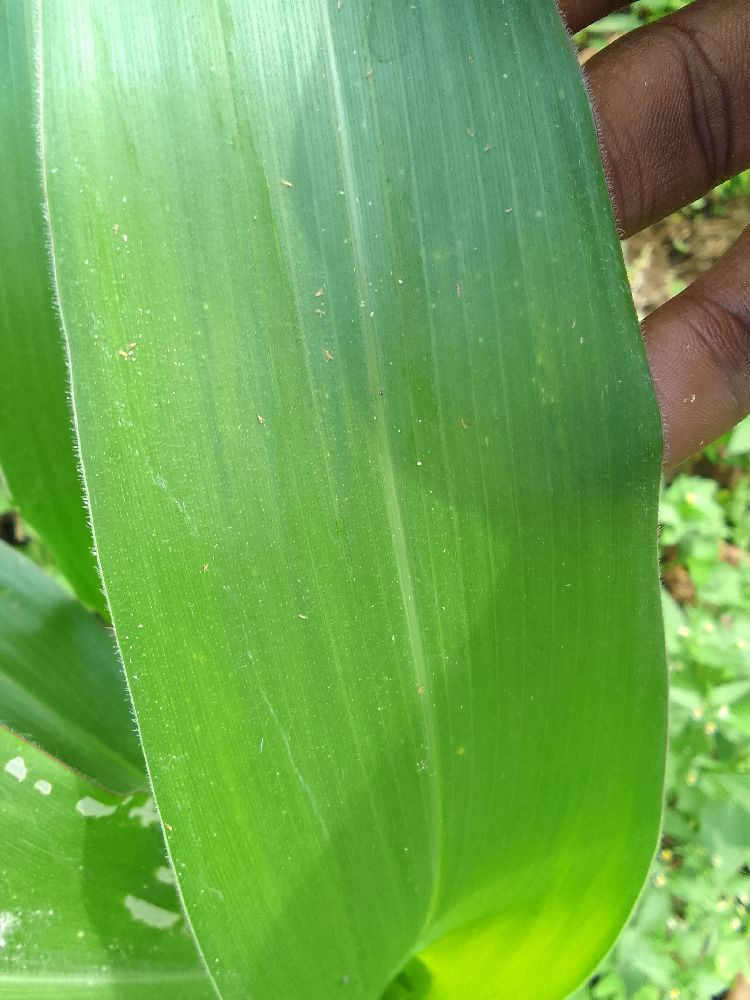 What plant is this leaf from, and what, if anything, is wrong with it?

maize, healthy
